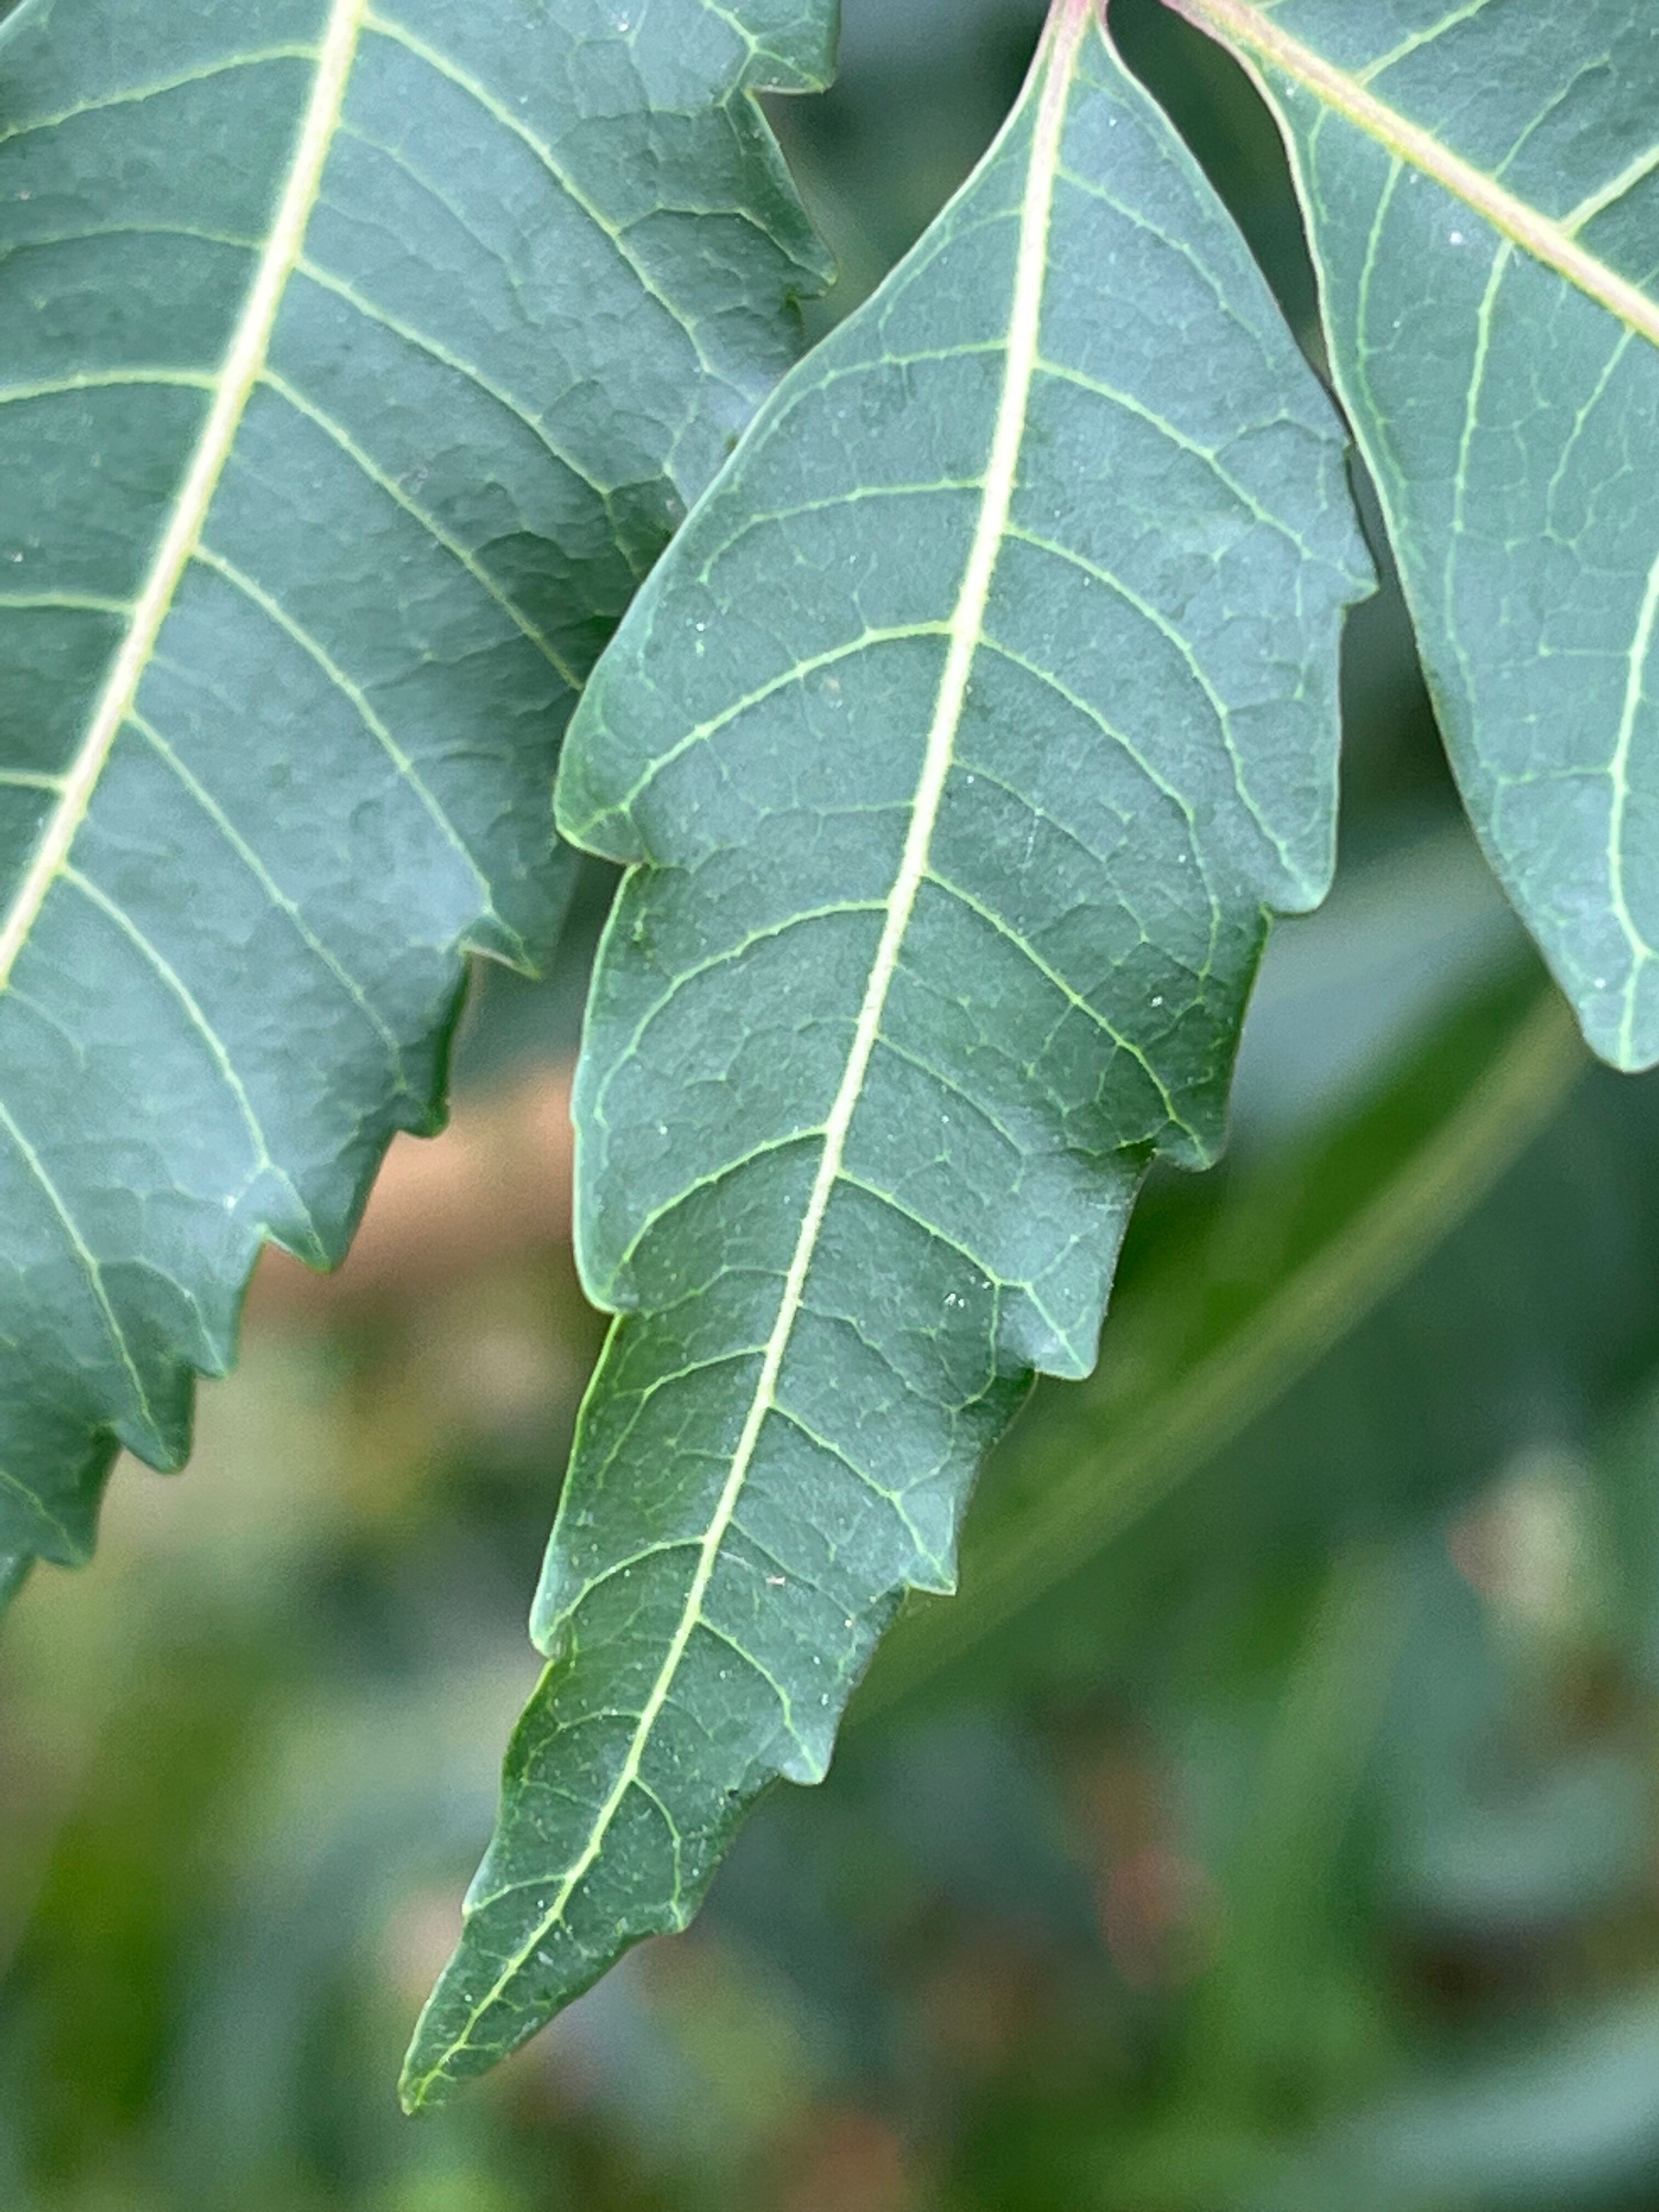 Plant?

neem
